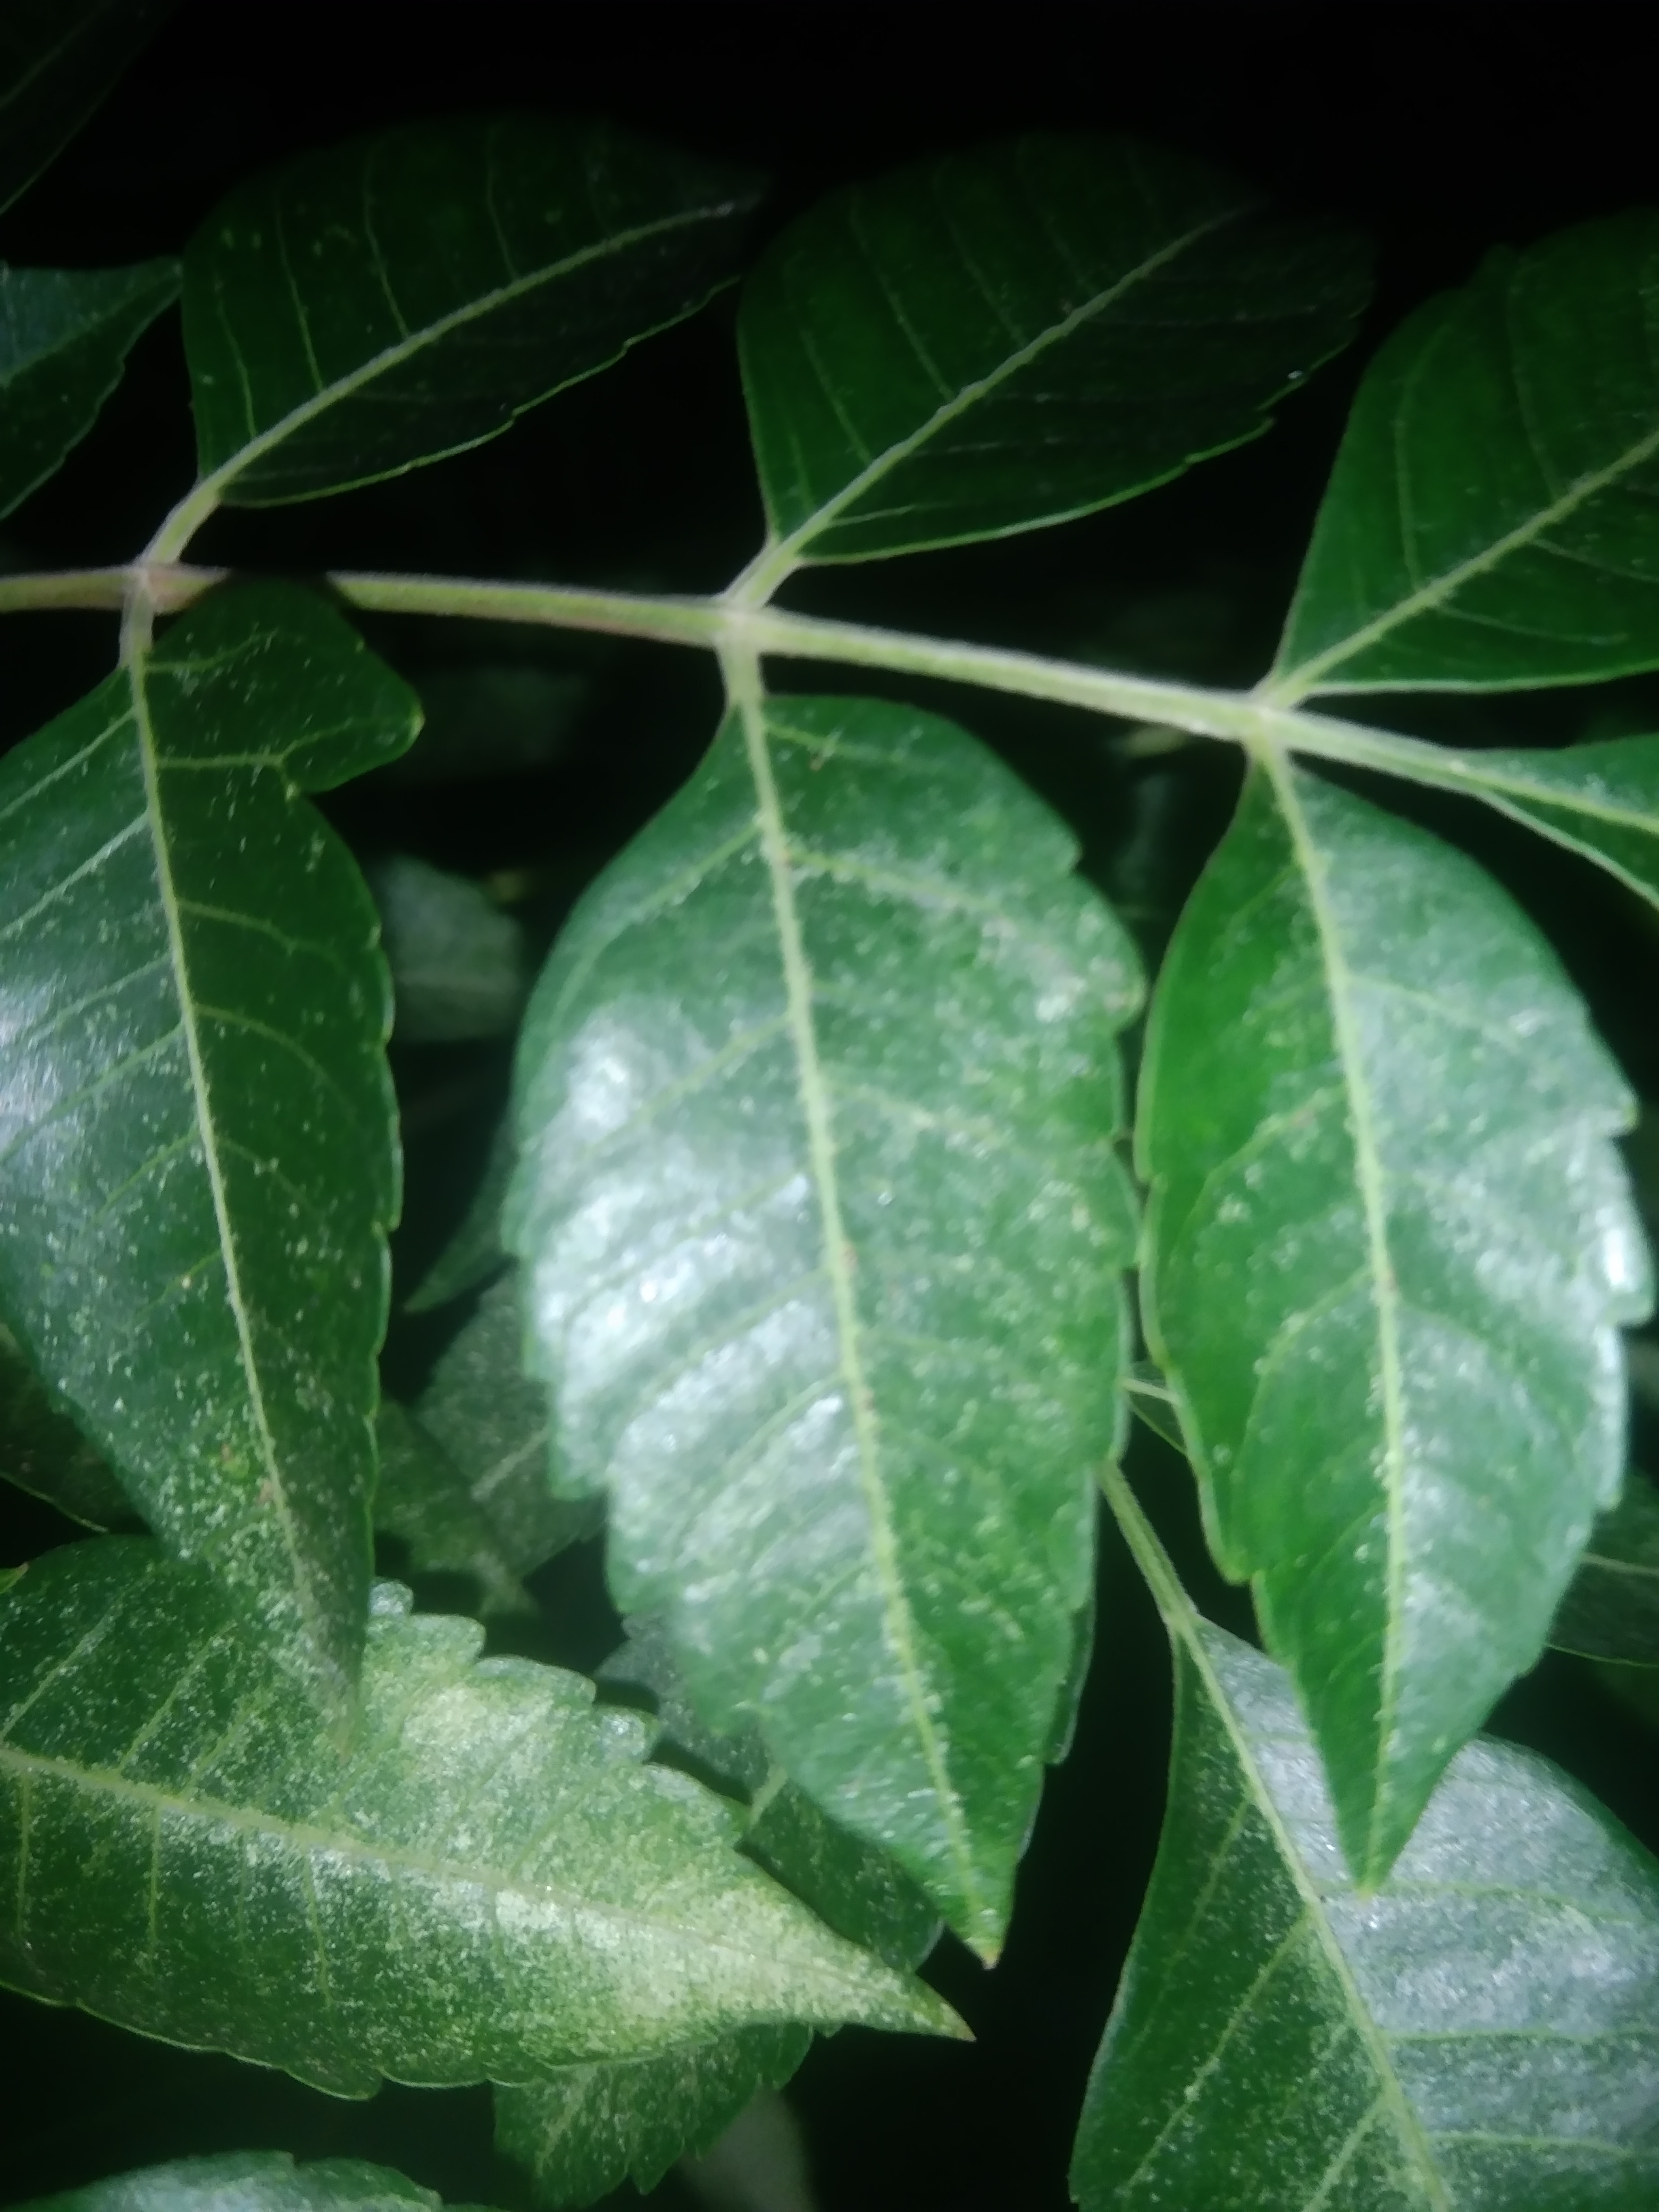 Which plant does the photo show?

neem
